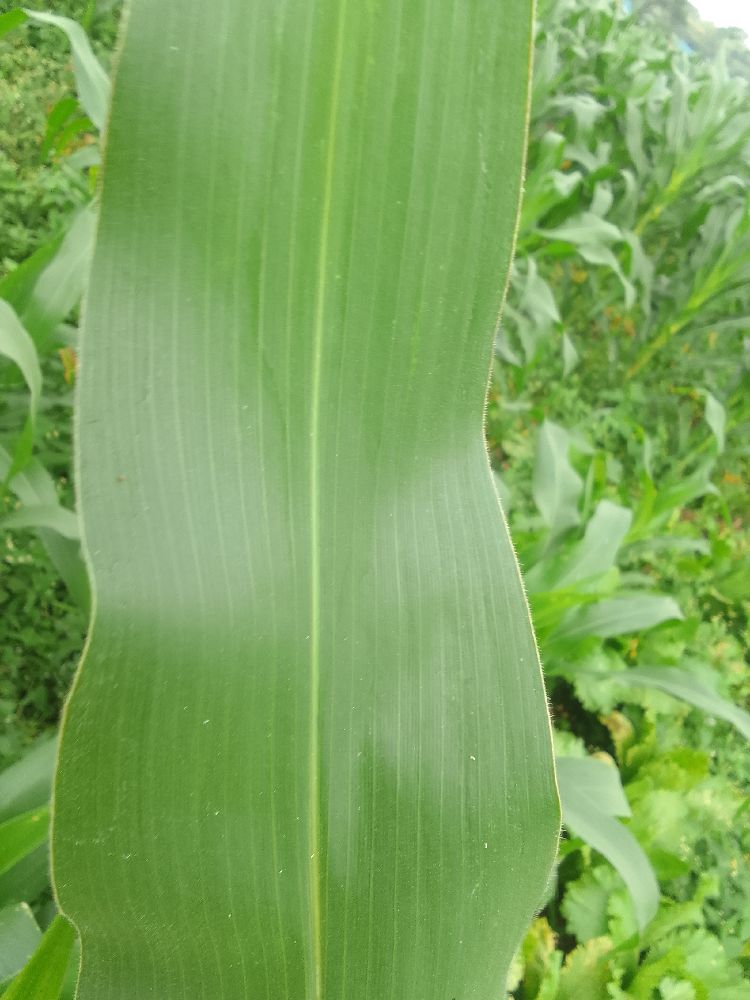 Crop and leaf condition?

maize, healthy
